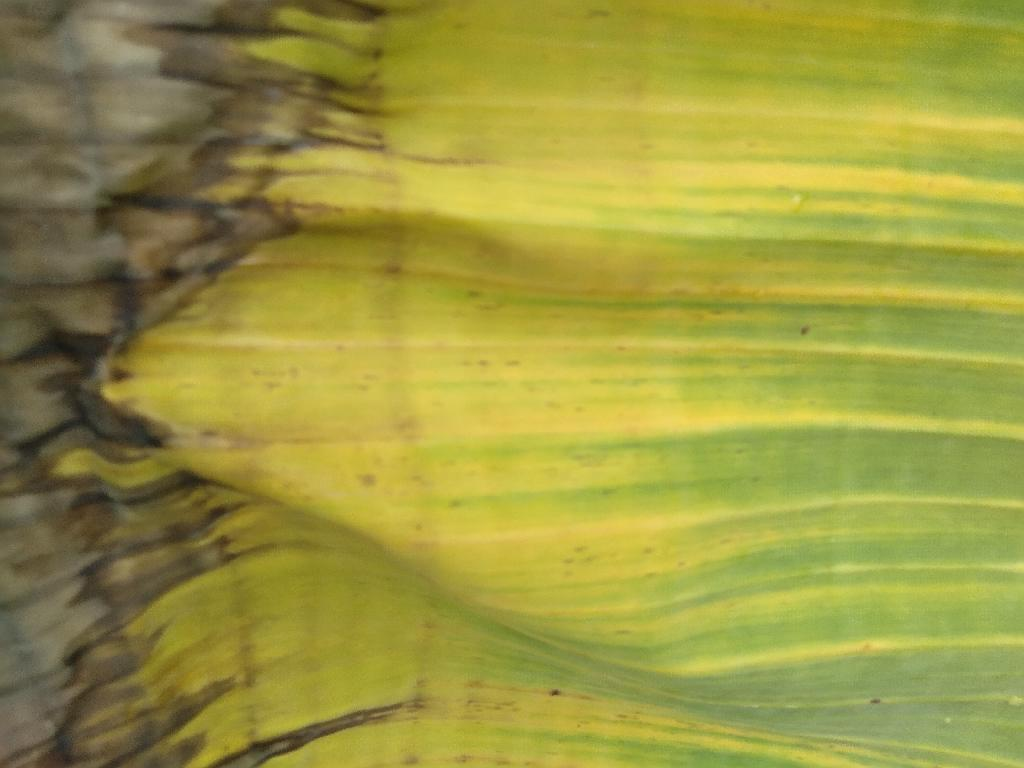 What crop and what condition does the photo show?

banana, fusarium wilt race 1
